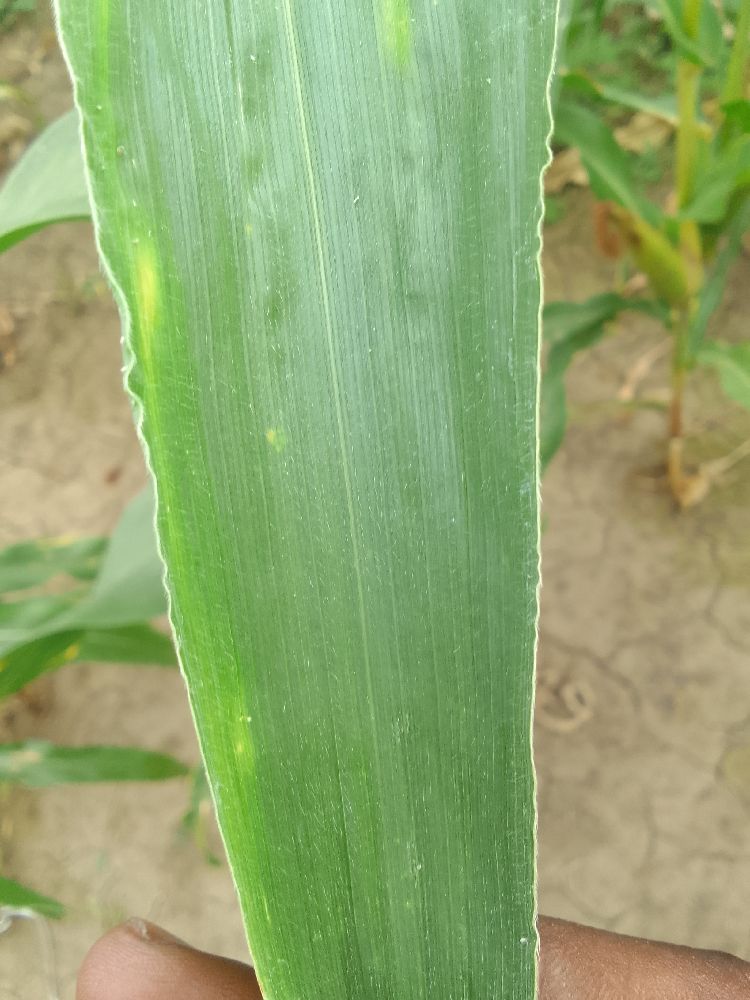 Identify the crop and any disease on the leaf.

maize, healthy
